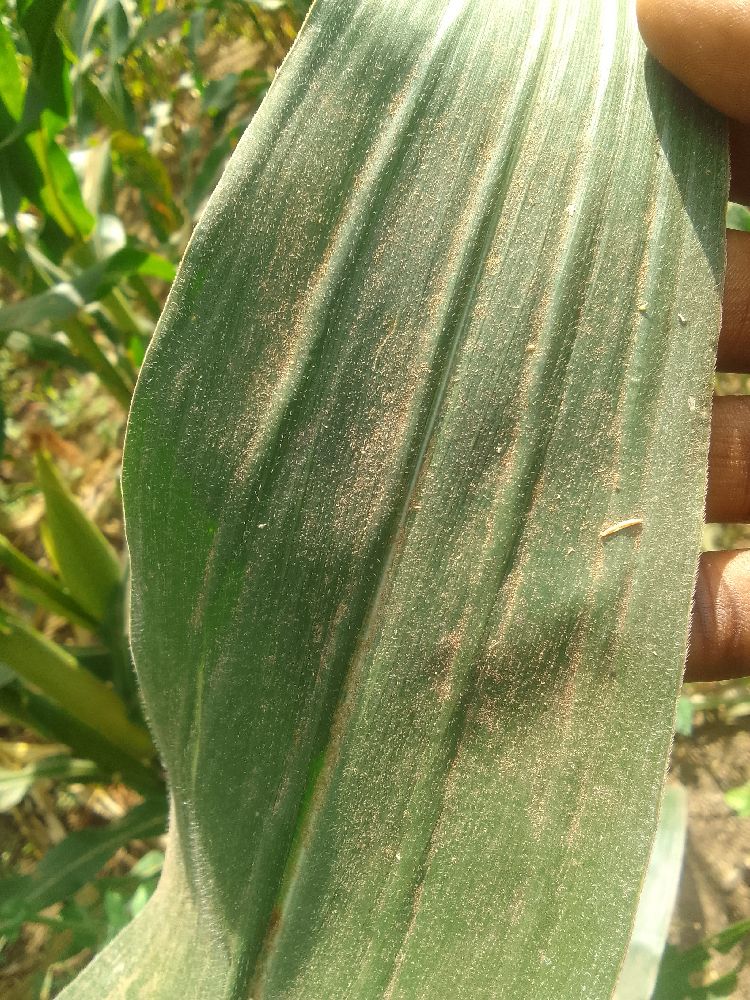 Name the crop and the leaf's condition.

maize, healthy
